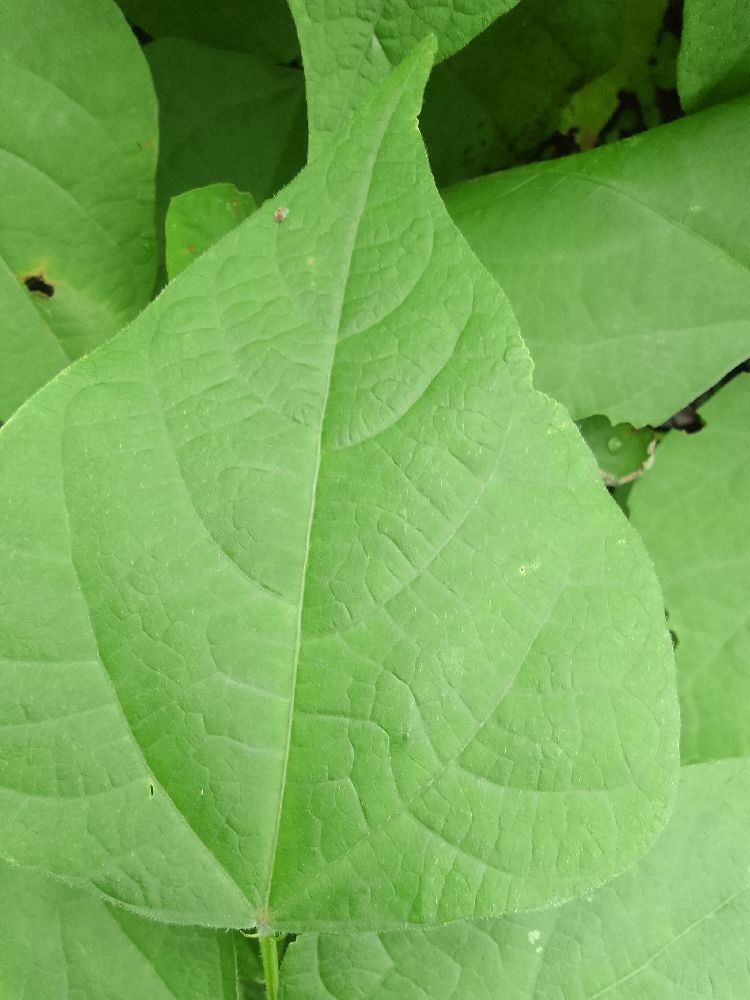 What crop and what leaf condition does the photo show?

common bean, healthy
